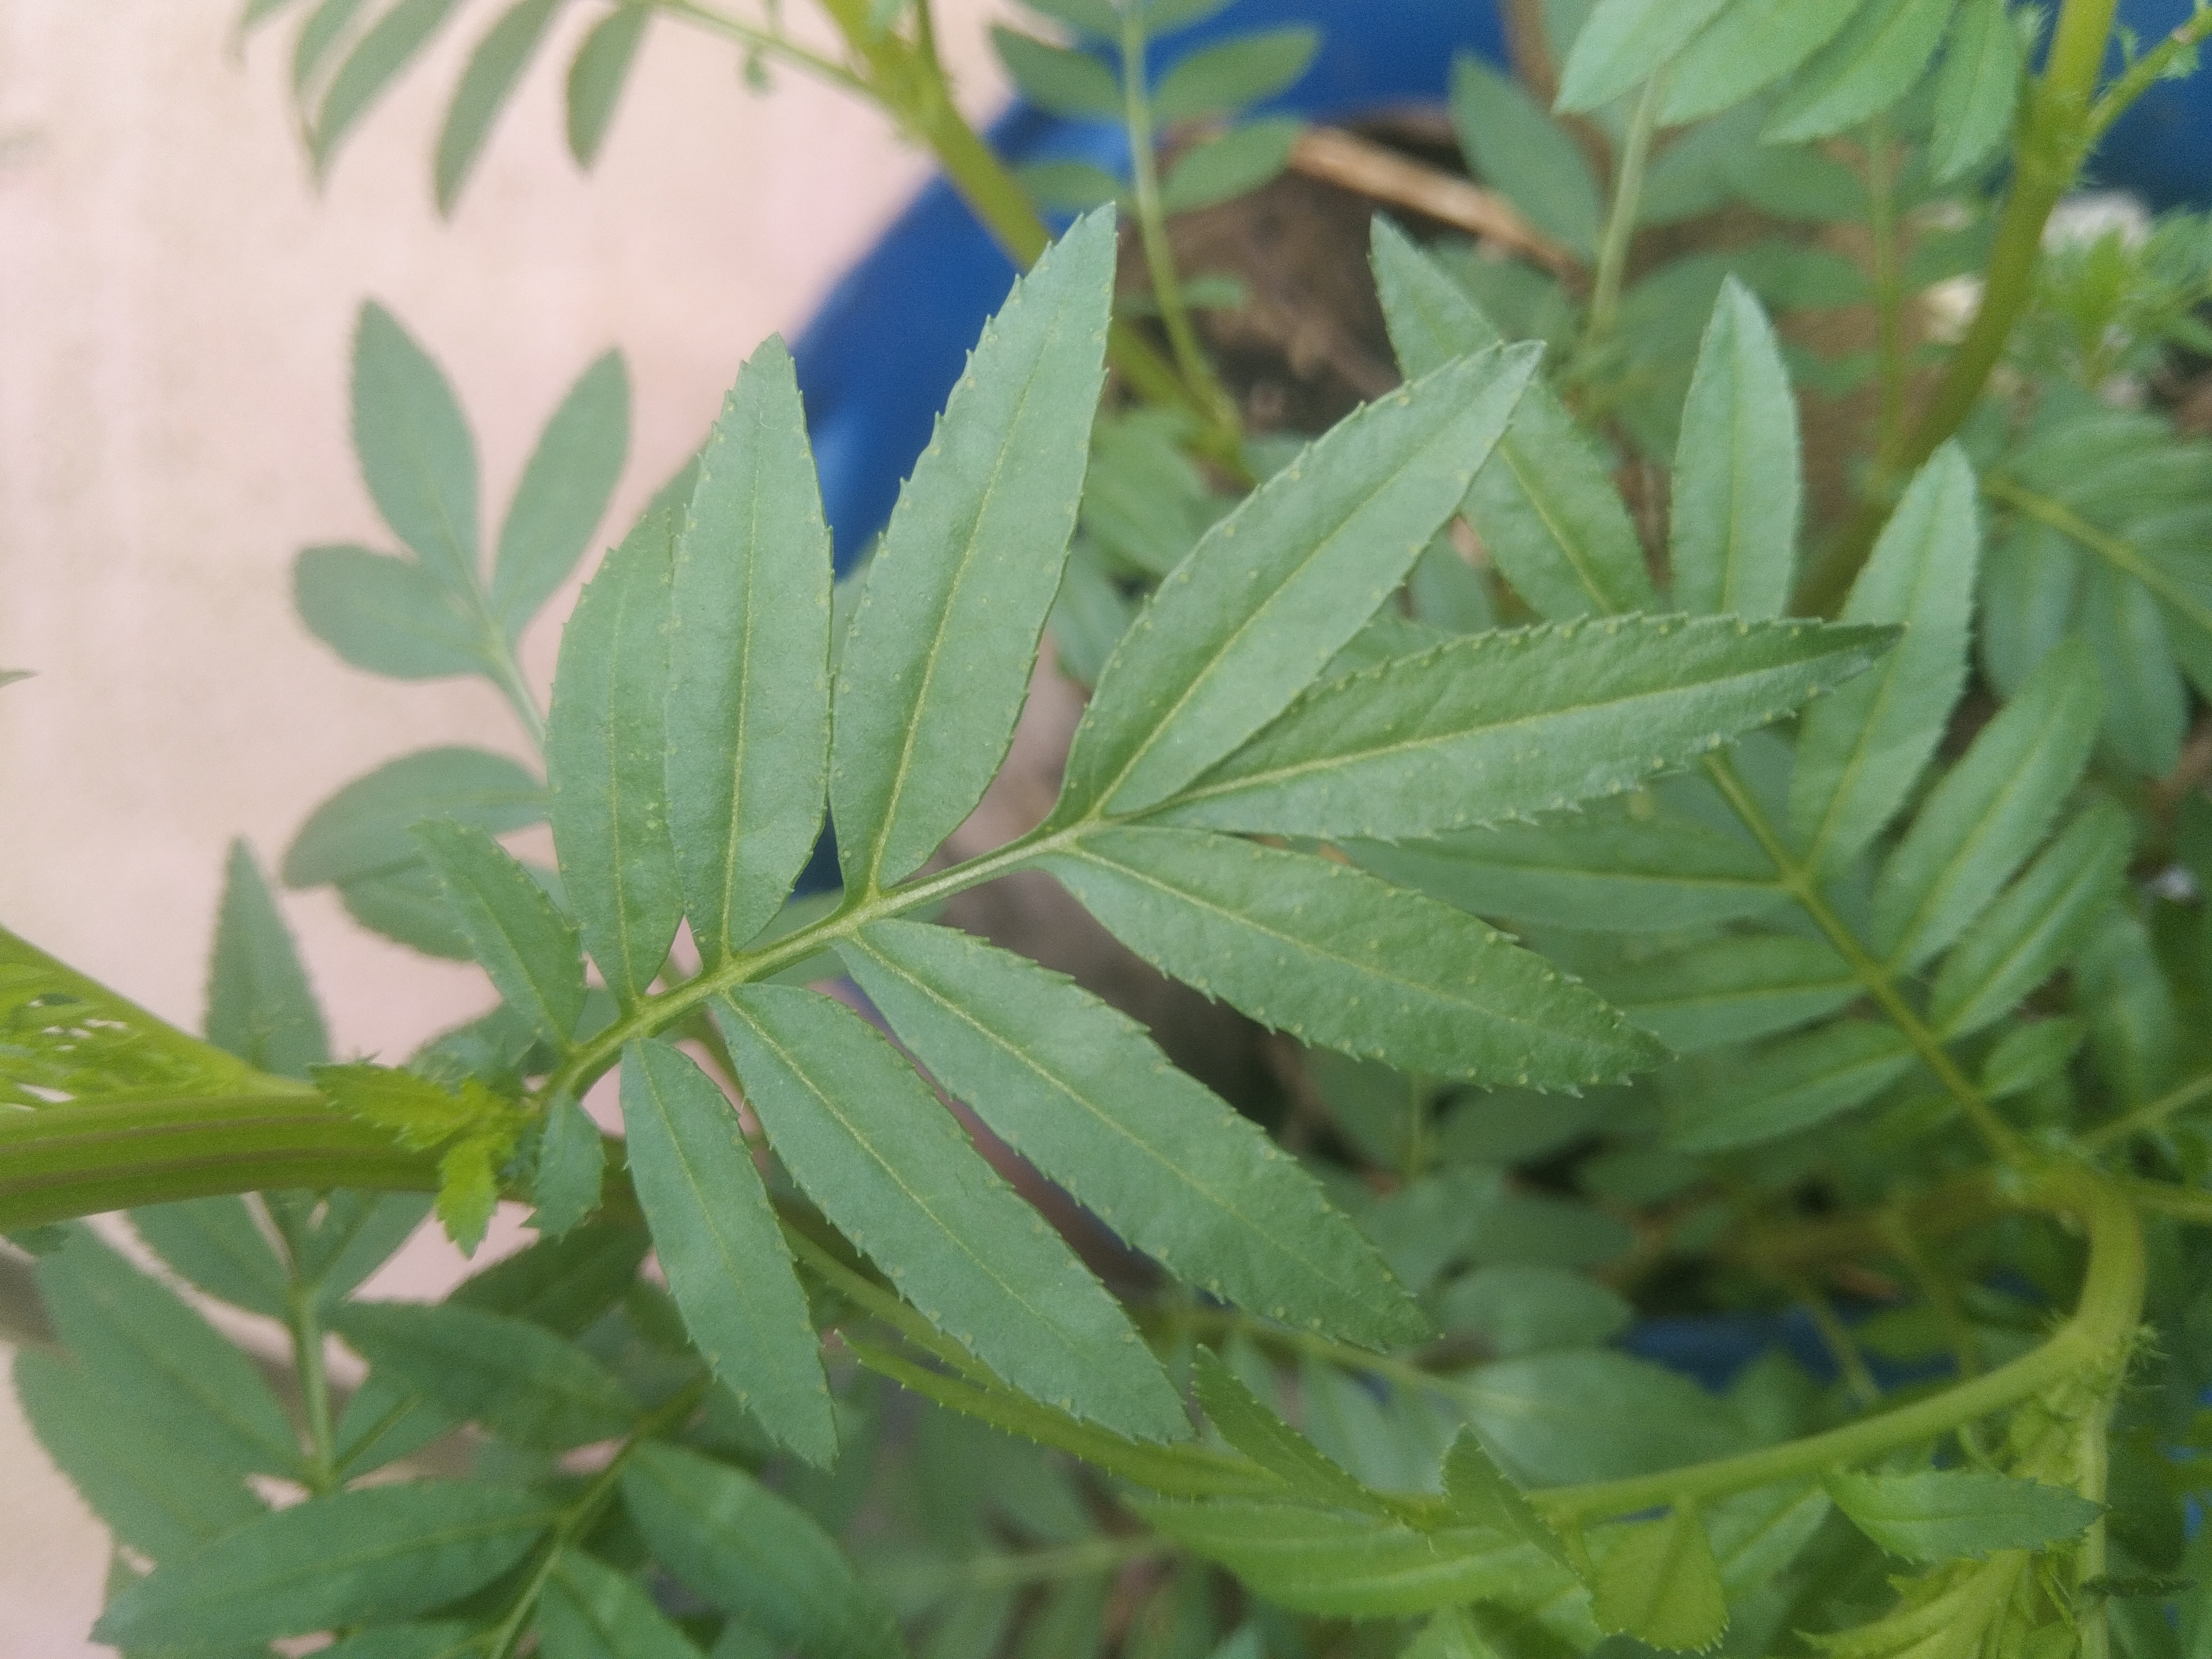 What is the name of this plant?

marigold
